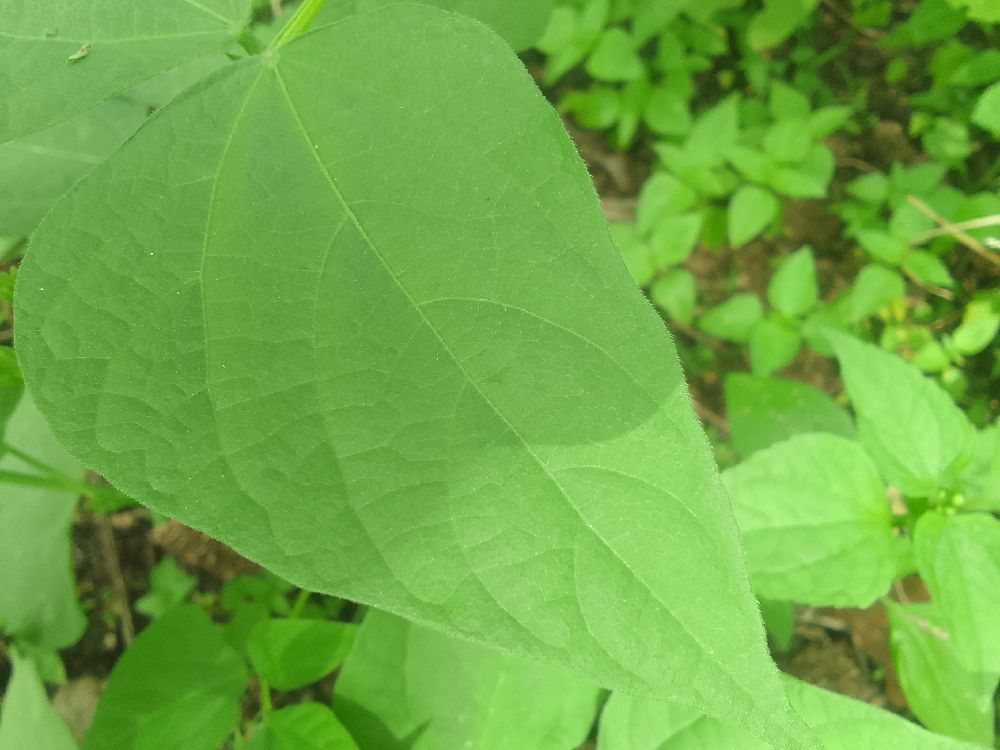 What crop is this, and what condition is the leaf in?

common bean, healthy
